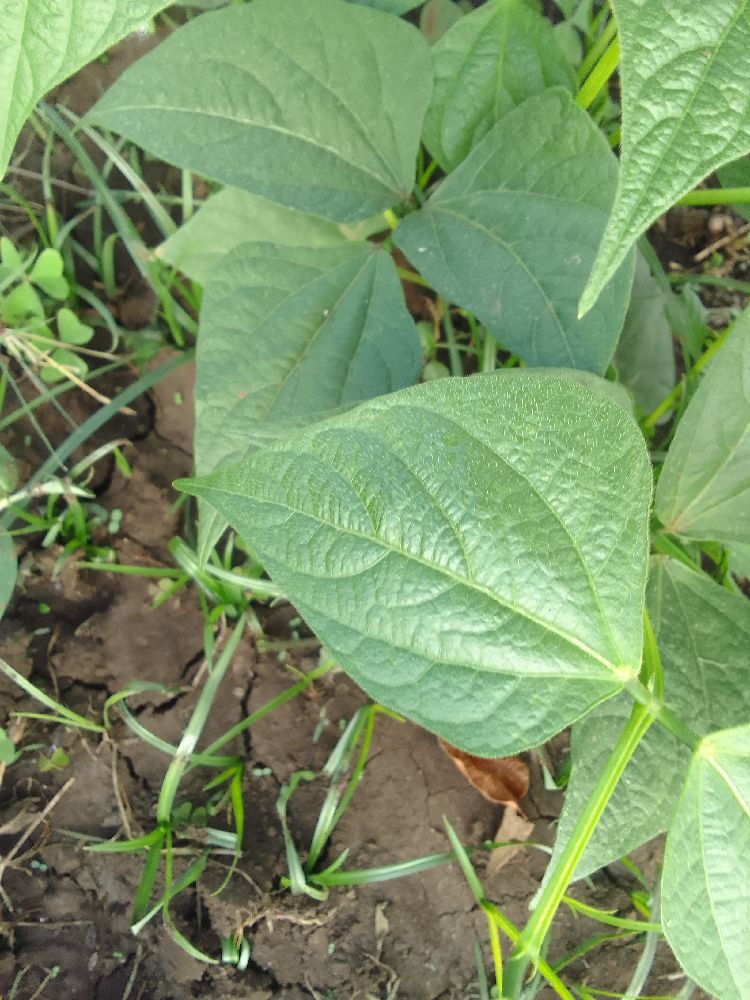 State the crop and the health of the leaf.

common bean, healthy
